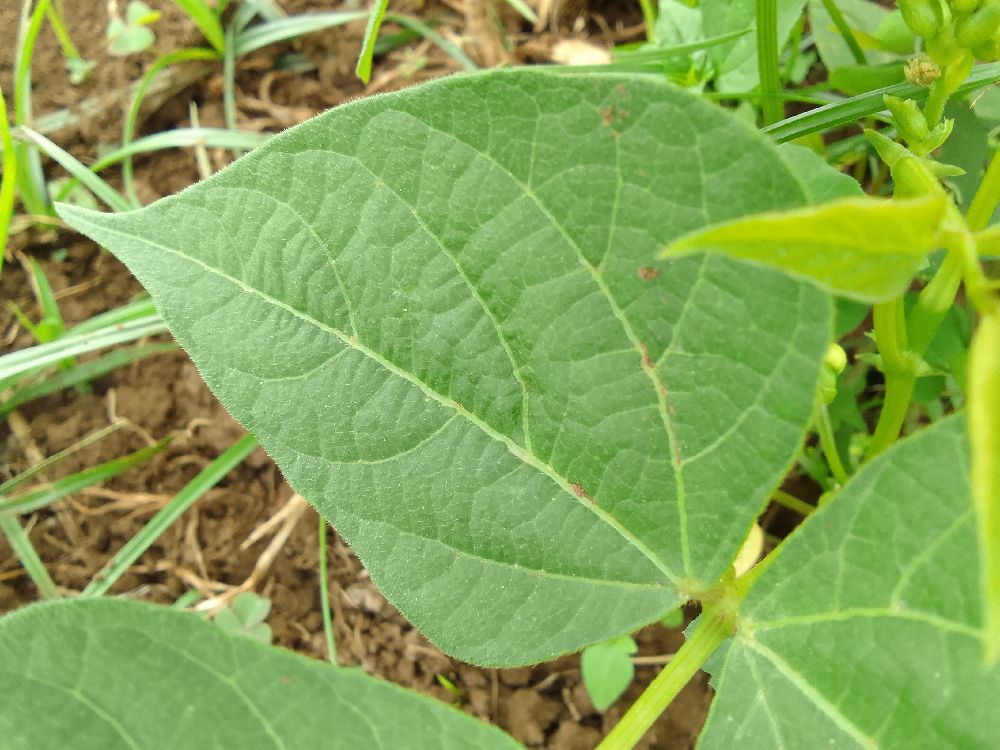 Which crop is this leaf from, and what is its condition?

common bean, healthy
